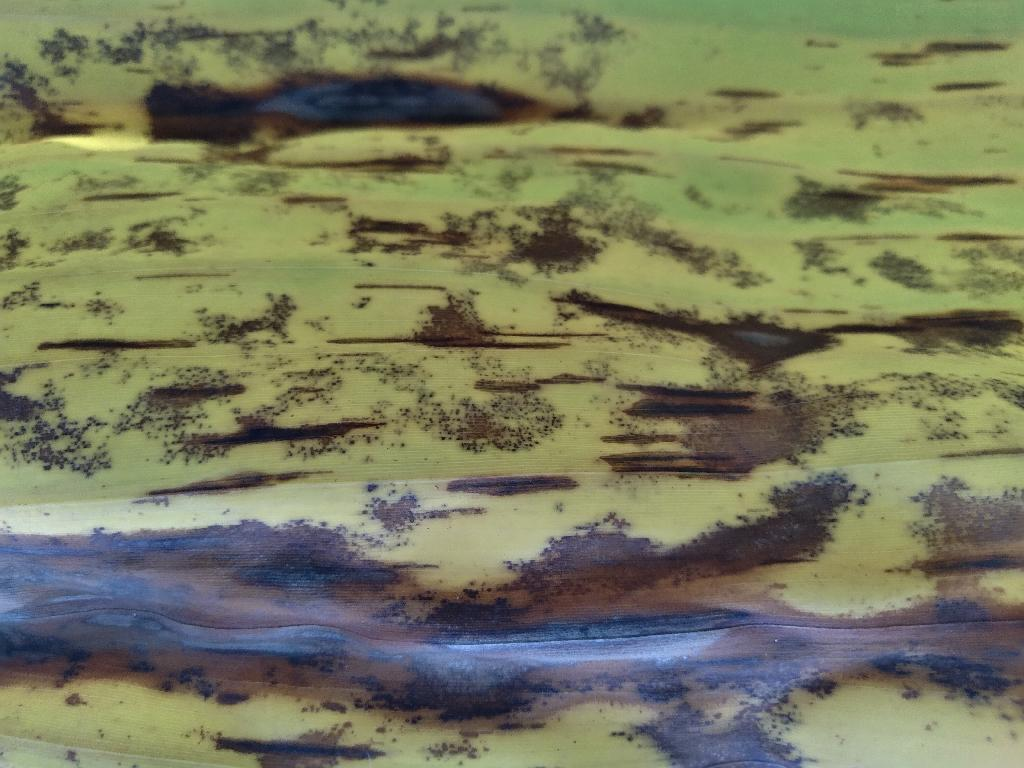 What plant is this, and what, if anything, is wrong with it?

banana, black sigatoka
